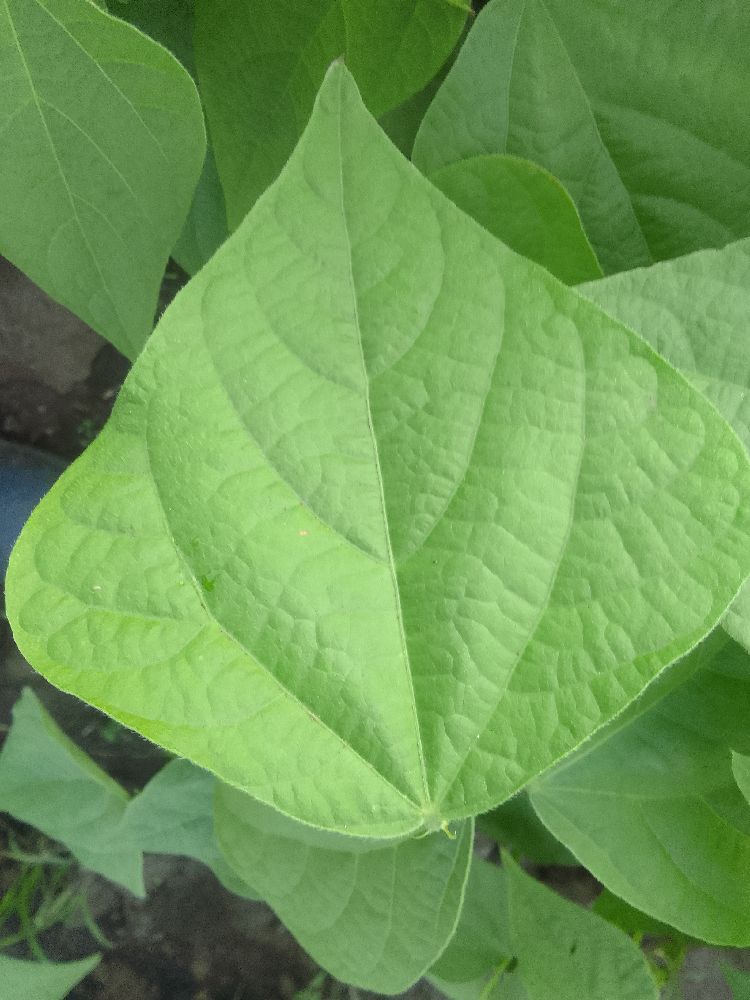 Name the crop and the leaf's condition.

common bean, healthy
